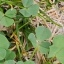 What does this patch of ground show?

unstructured weed
